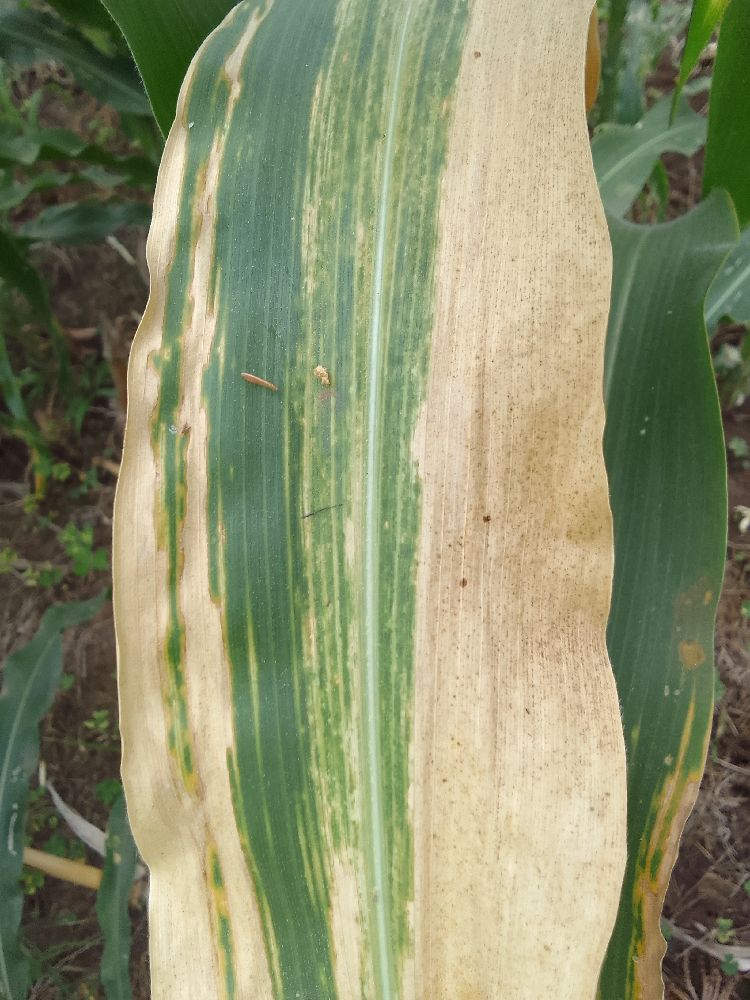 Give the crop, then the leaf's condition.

maize, maize lethal necrosis
